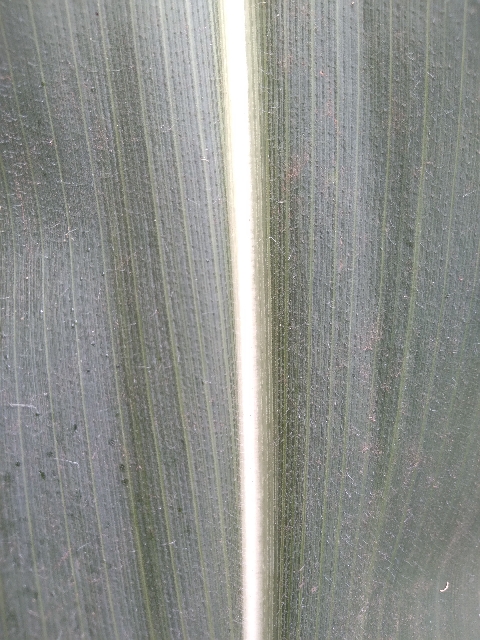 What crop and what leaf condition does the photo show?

maize, healthy
